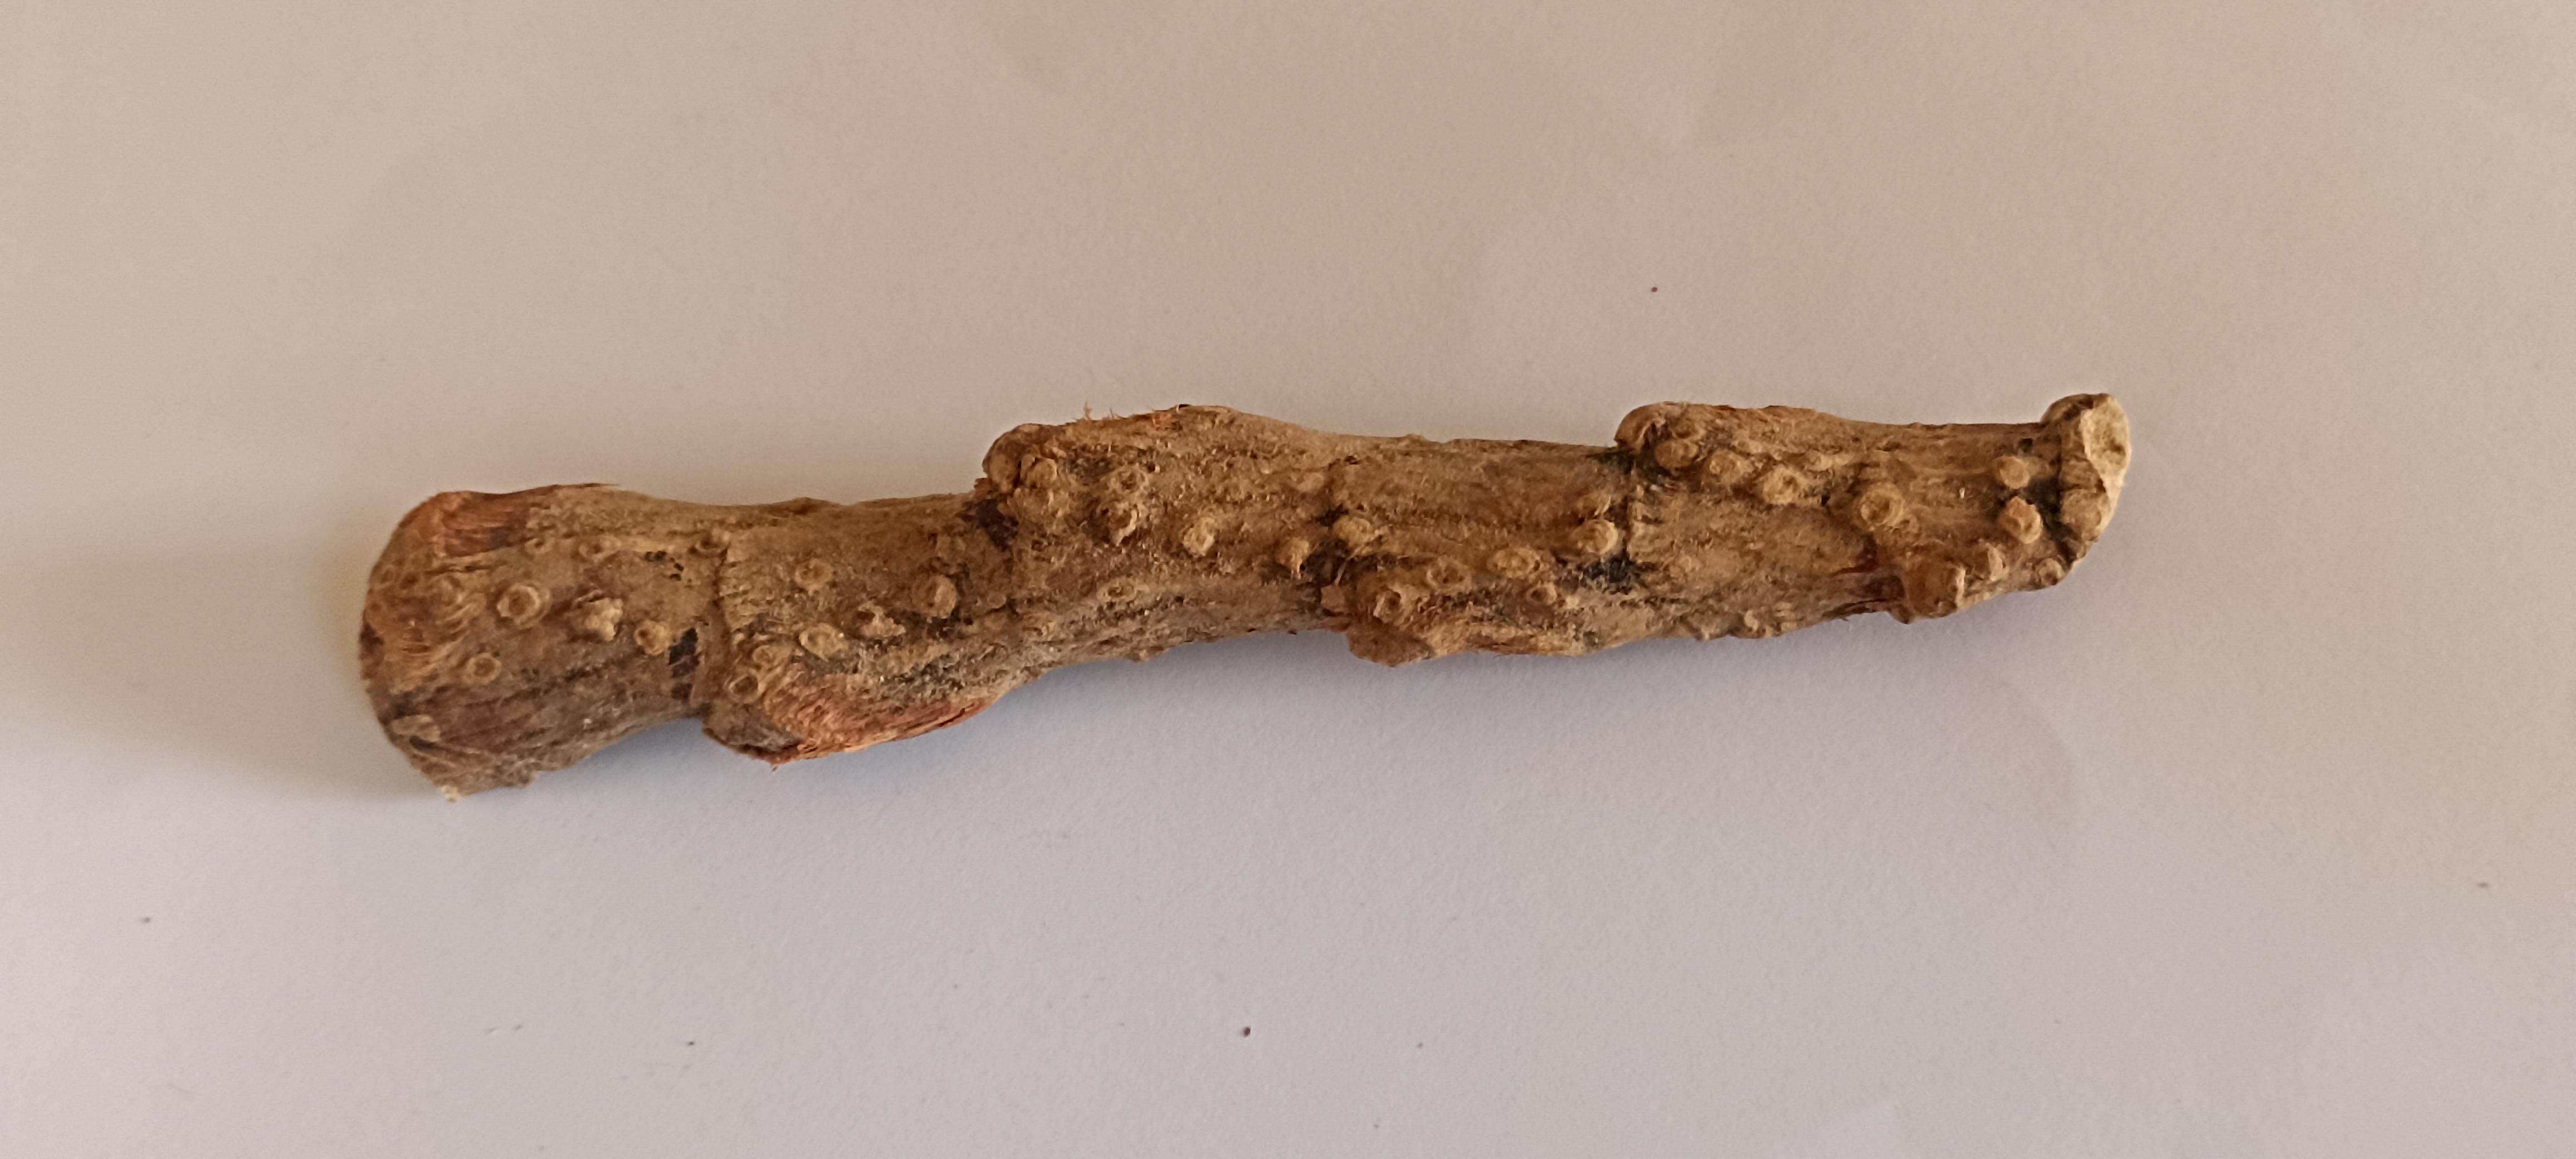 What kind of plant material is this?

vekhand
